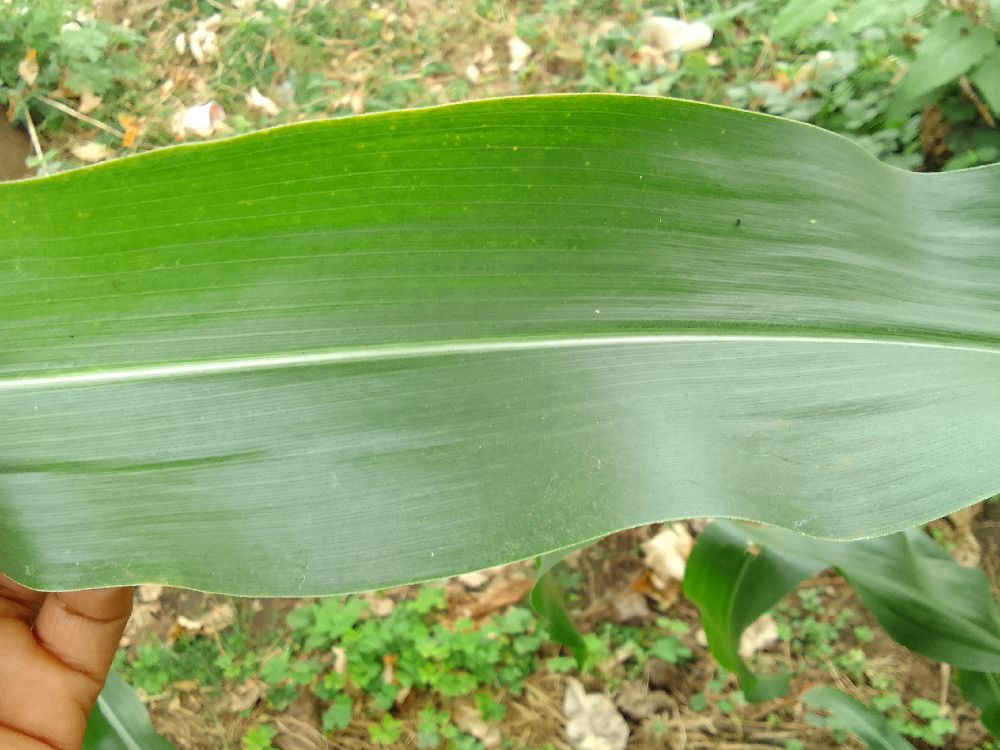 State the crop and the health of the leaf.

maize, healthy
